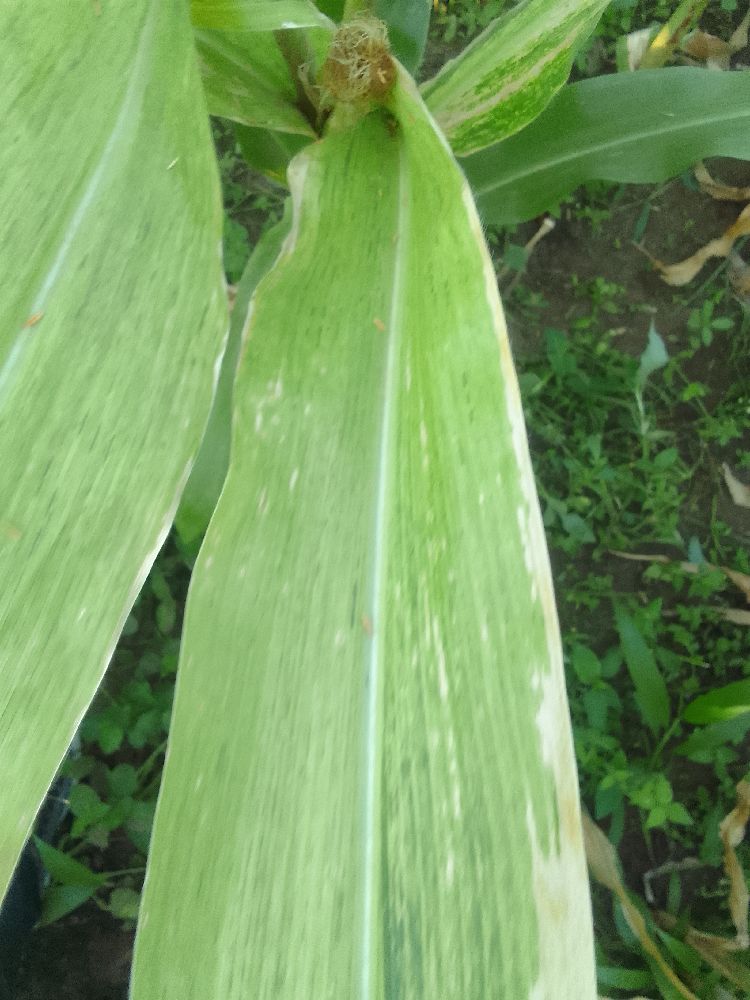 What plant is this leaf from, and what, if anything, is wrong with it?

maize, maize lethal necrosis
